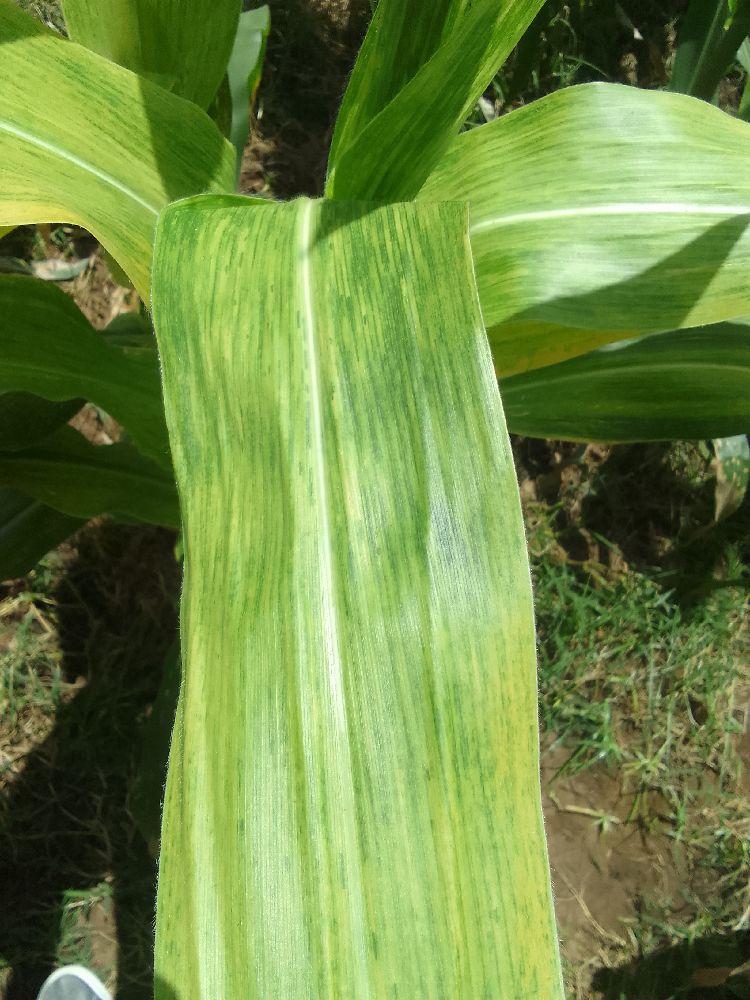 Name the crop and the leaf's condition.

maize, maize lethal necrosis
